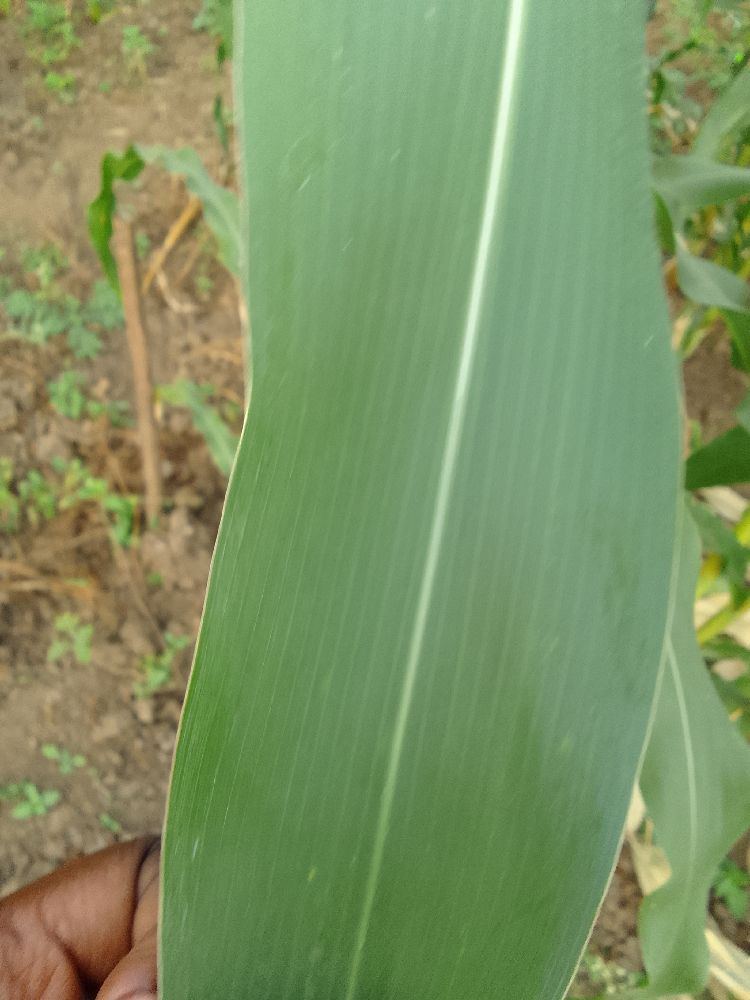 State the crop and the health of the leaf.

maize, healthy
